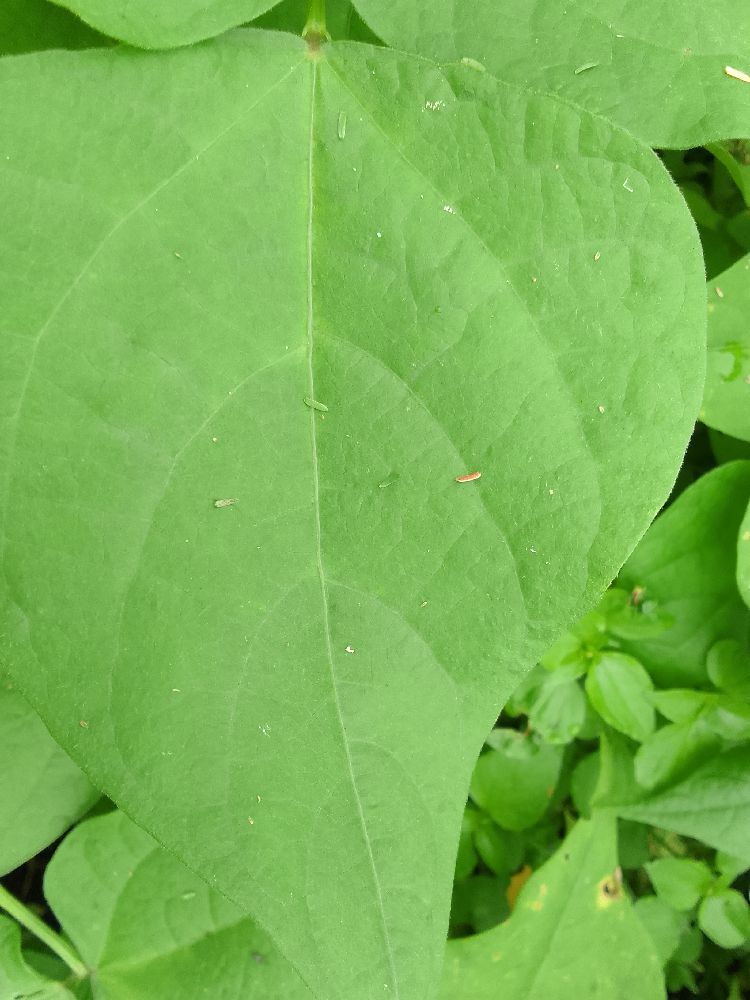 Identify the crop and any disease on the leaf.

common bean, healthy
